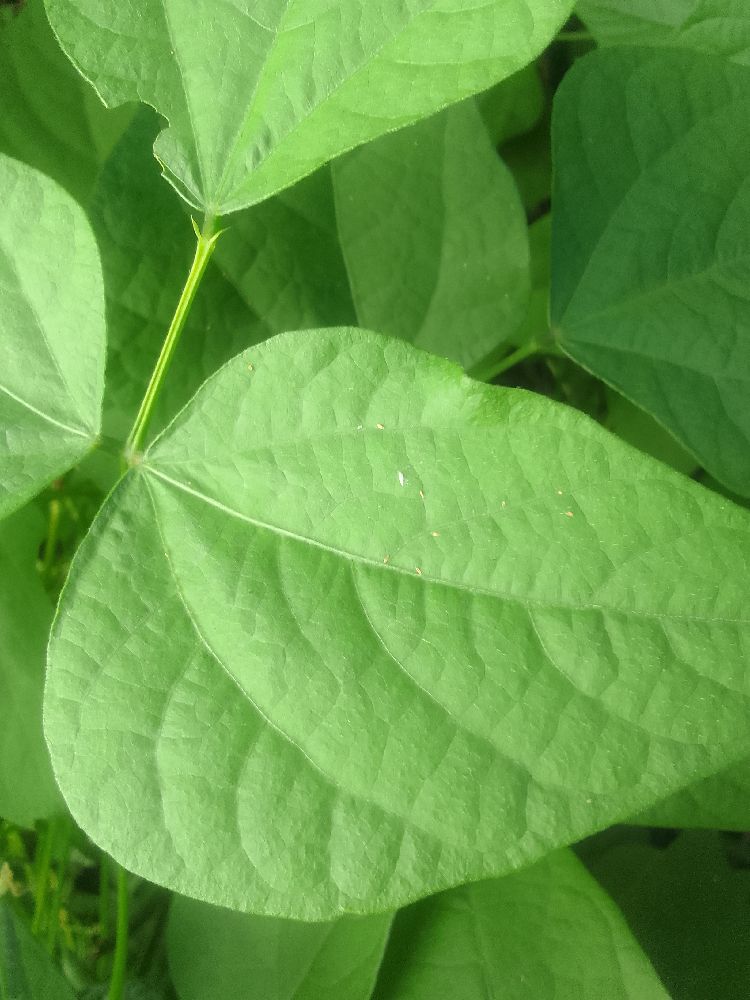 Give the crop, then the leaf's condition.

common bean, healthy
